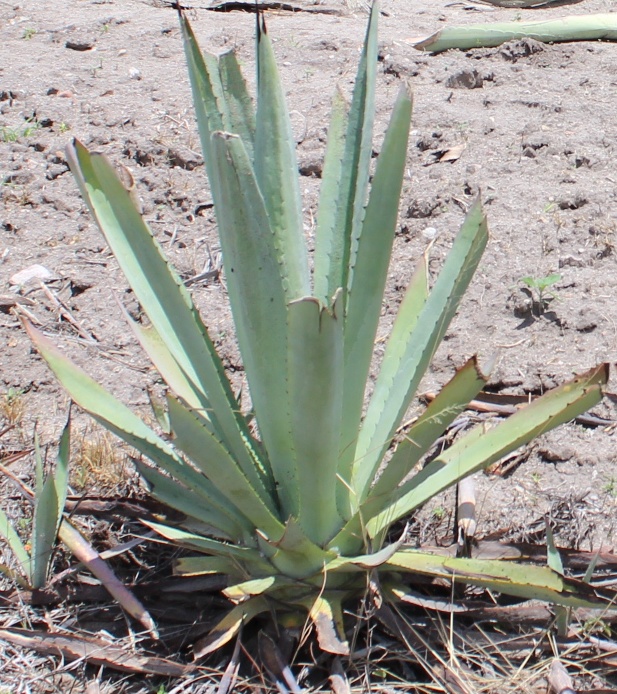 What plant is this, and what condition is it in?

agave, small
